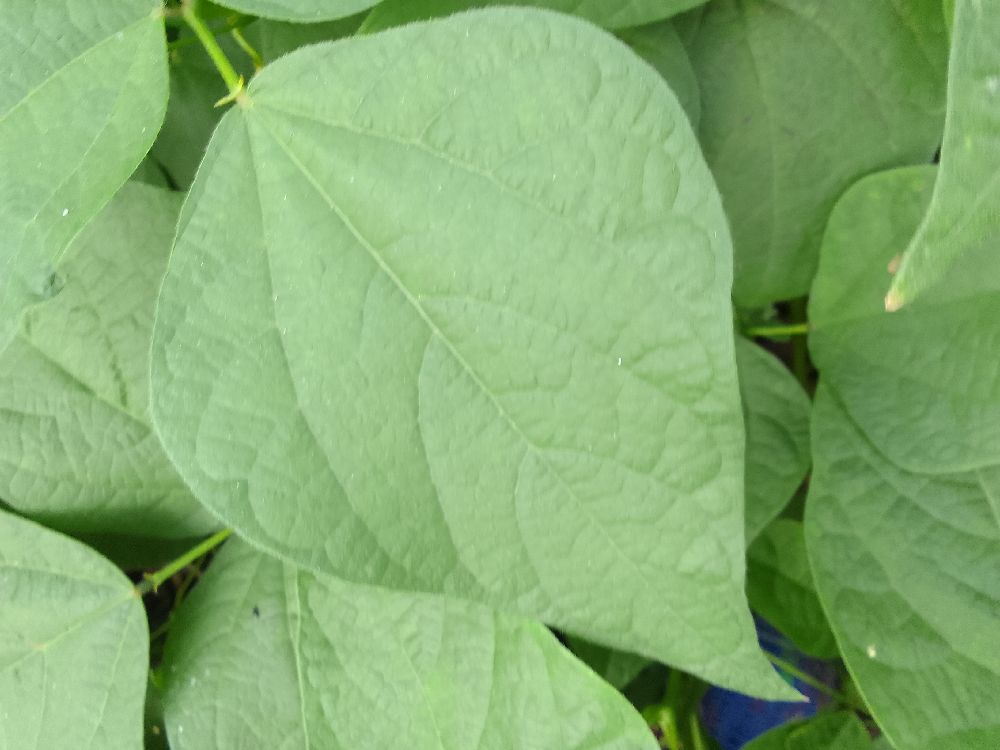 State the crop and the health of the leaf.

common bean, healthy
